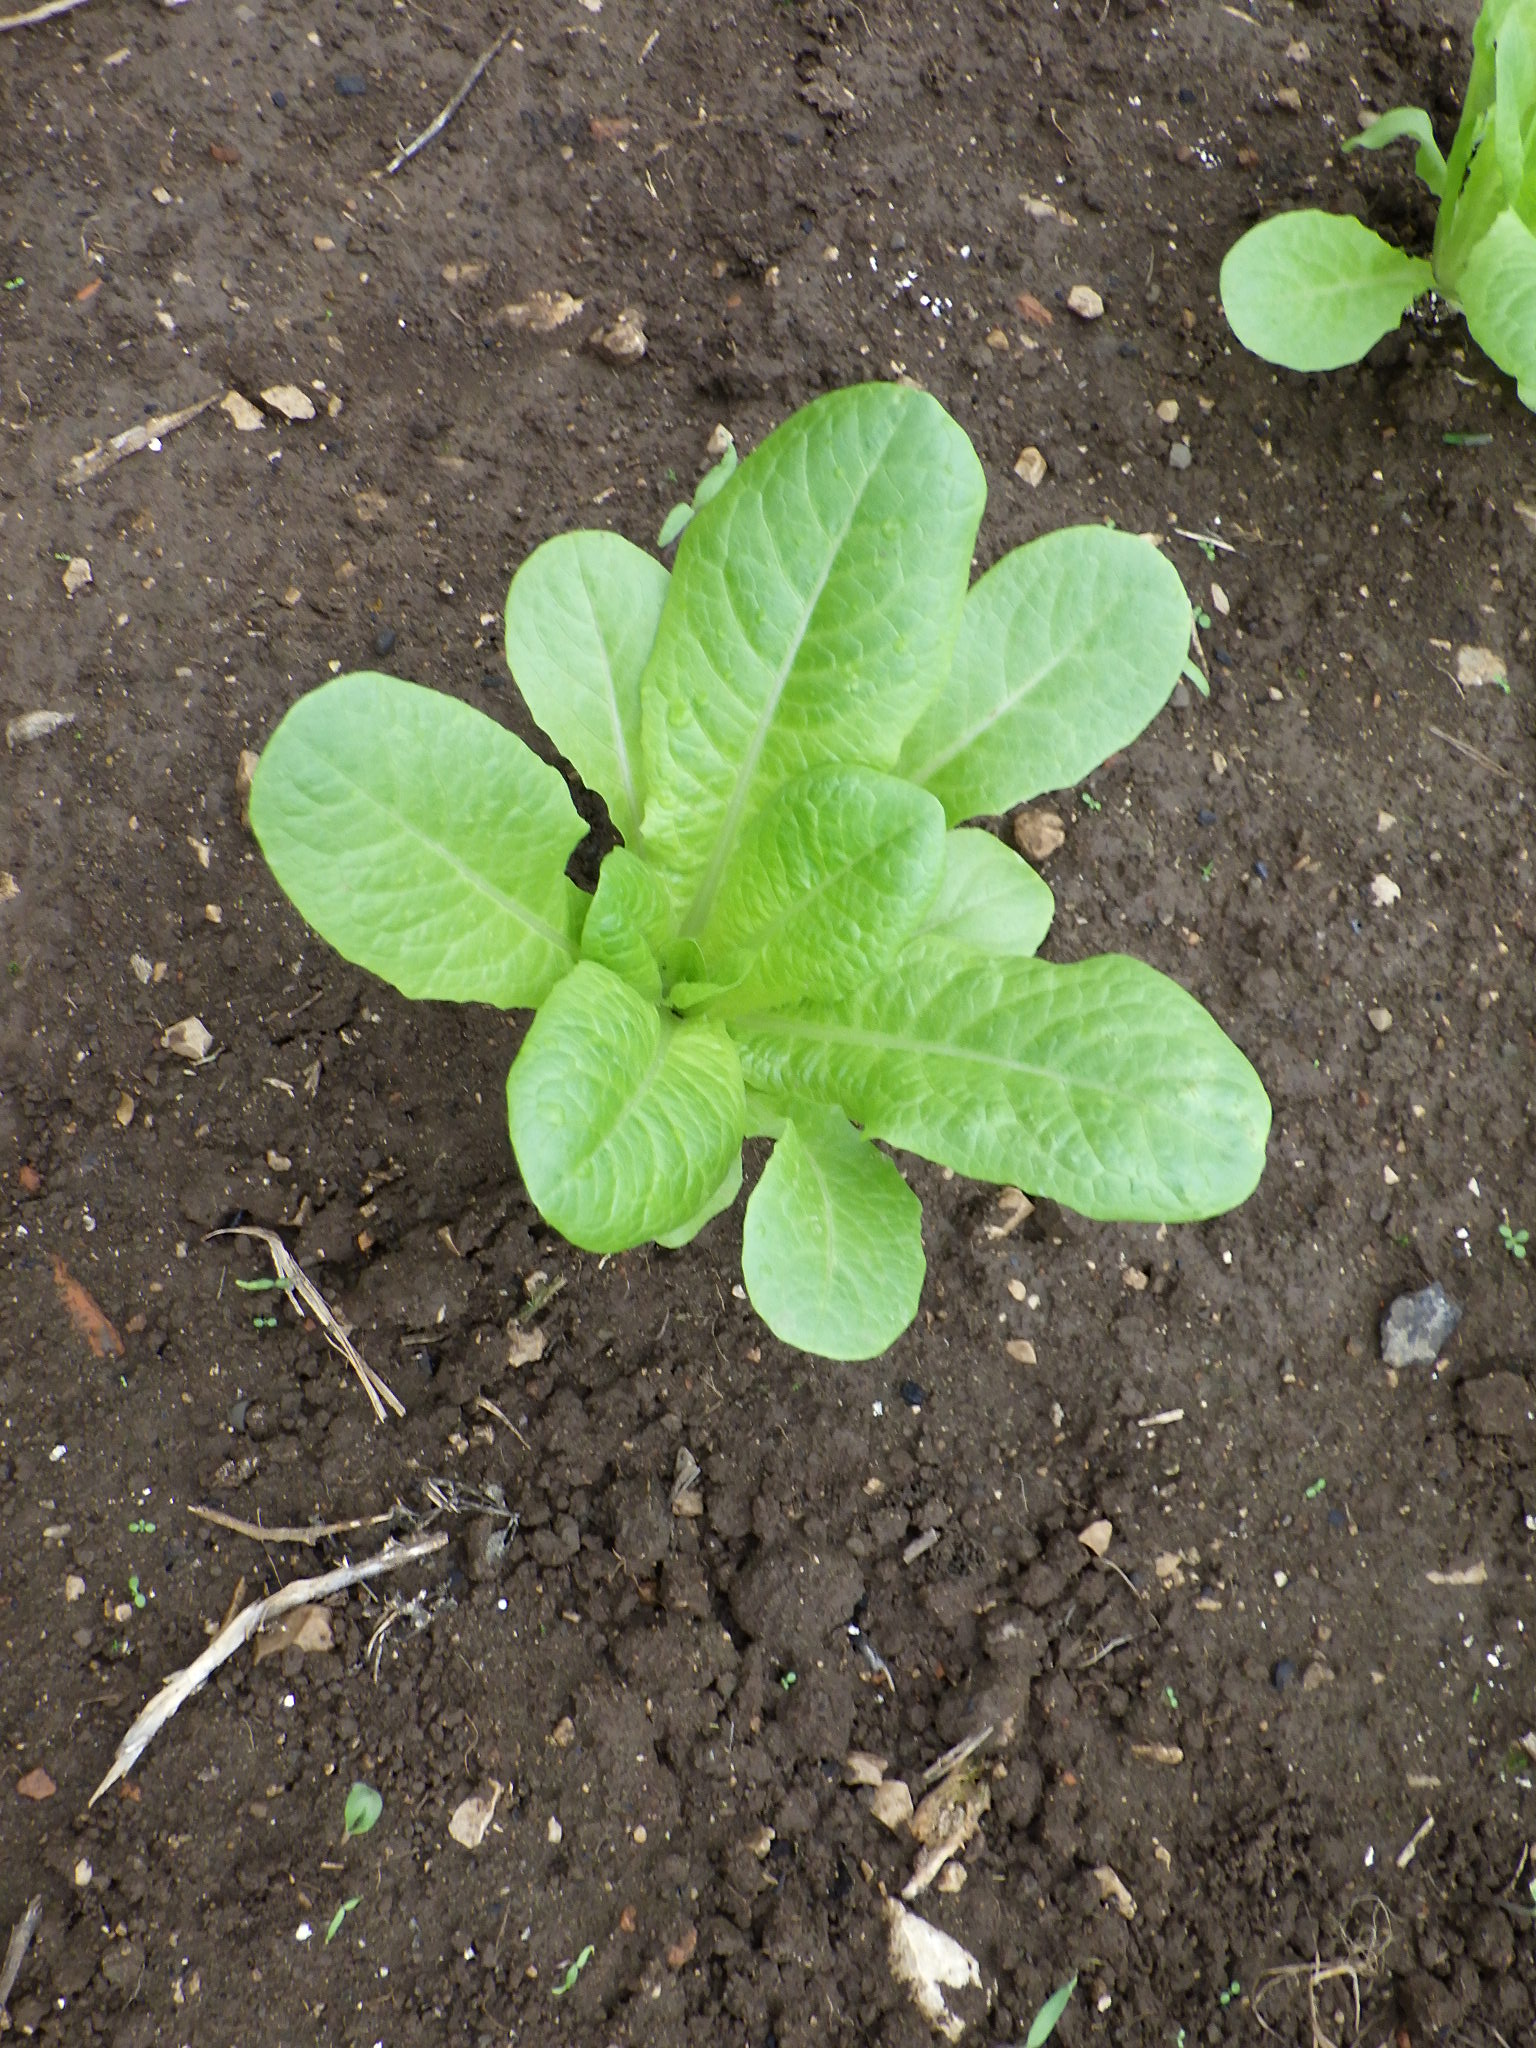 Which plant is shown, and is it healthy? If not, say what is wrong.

lettuce, healthy
